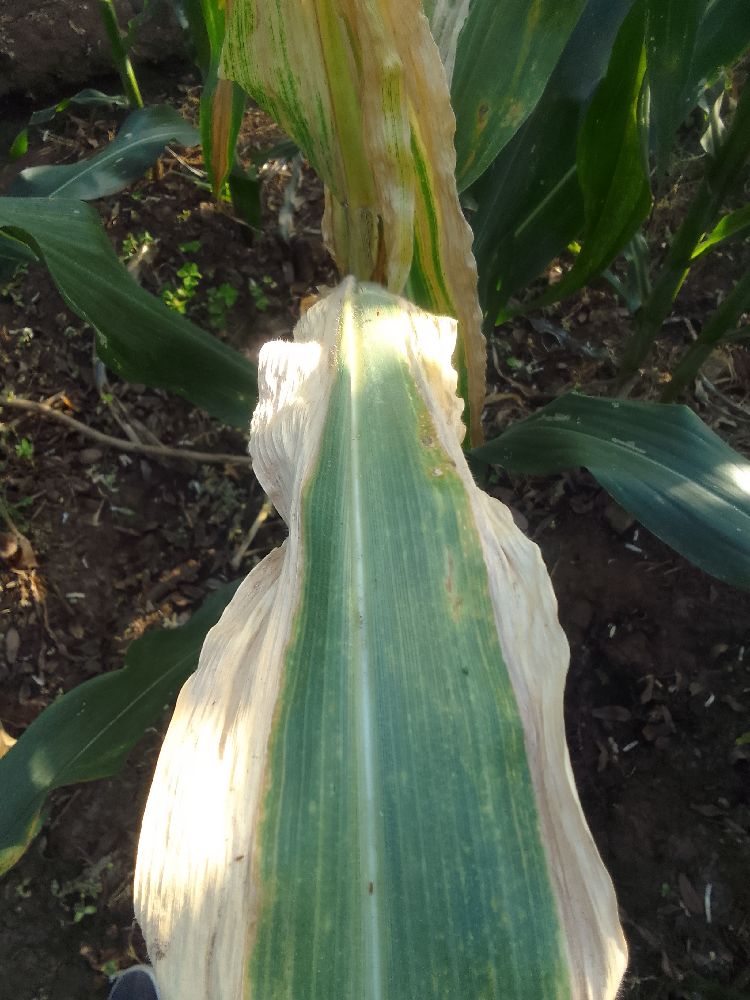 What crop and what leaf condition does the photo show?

maize, maize lethal necrosis
